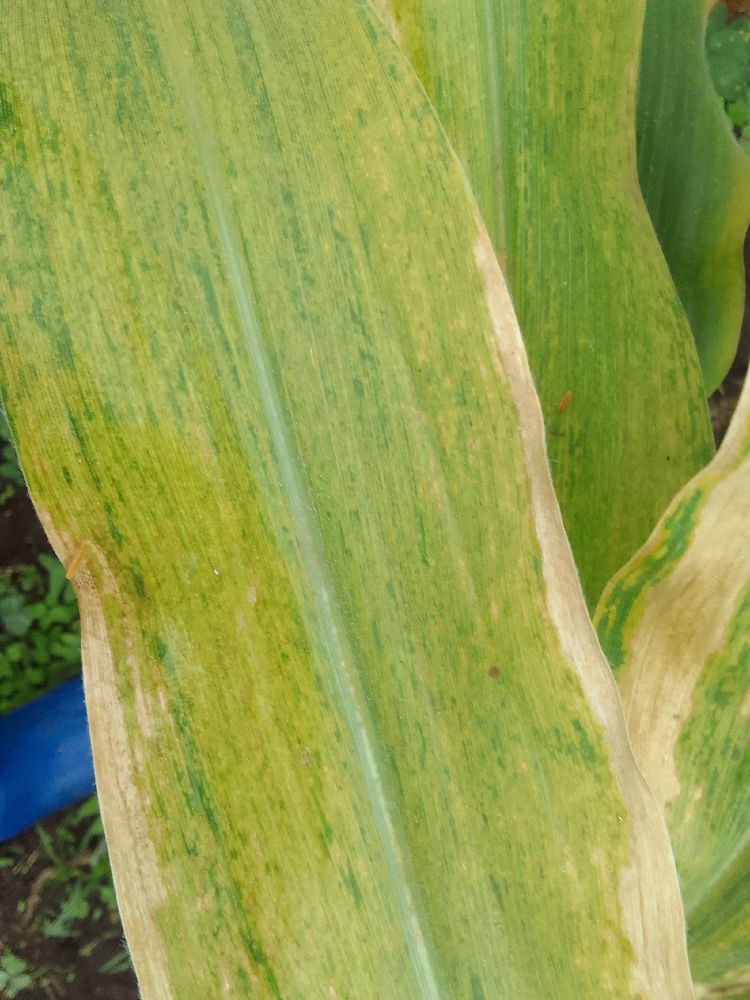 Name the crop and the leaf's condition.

maize, maize lethal necrosis
